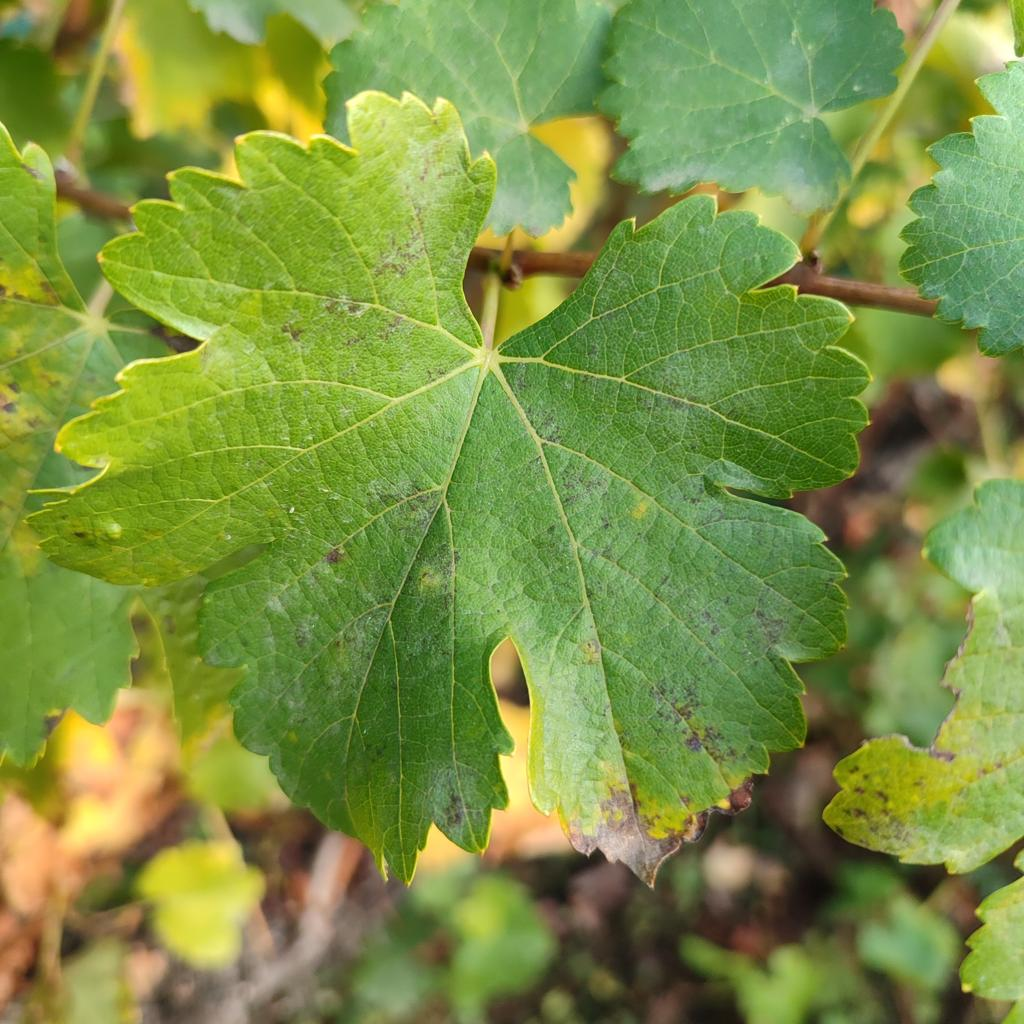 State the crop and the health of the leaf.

grapevine, powdery mildew
